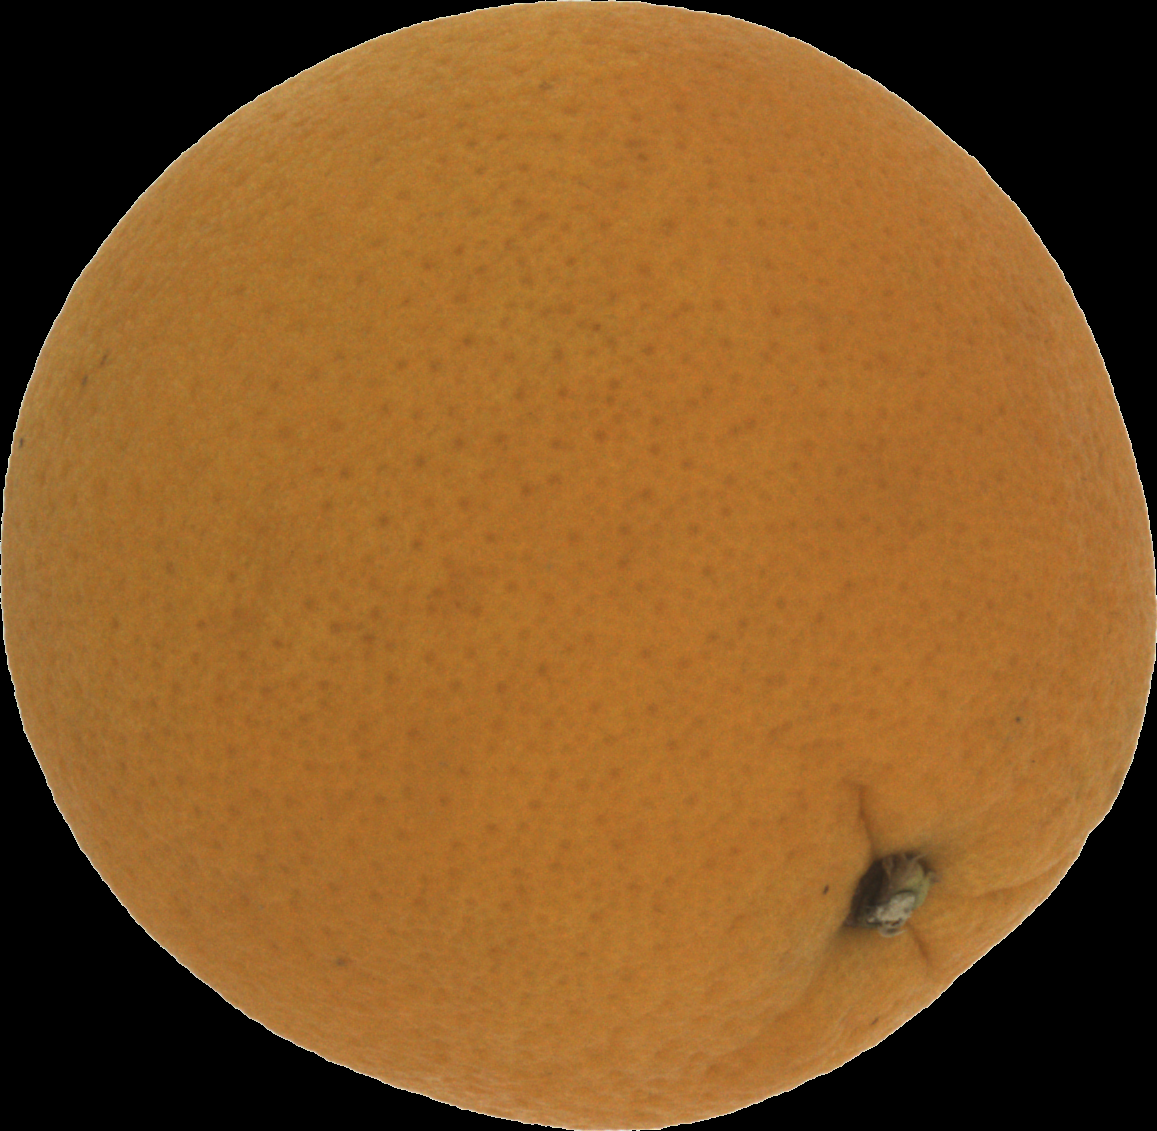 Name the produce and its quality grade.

orange, good
